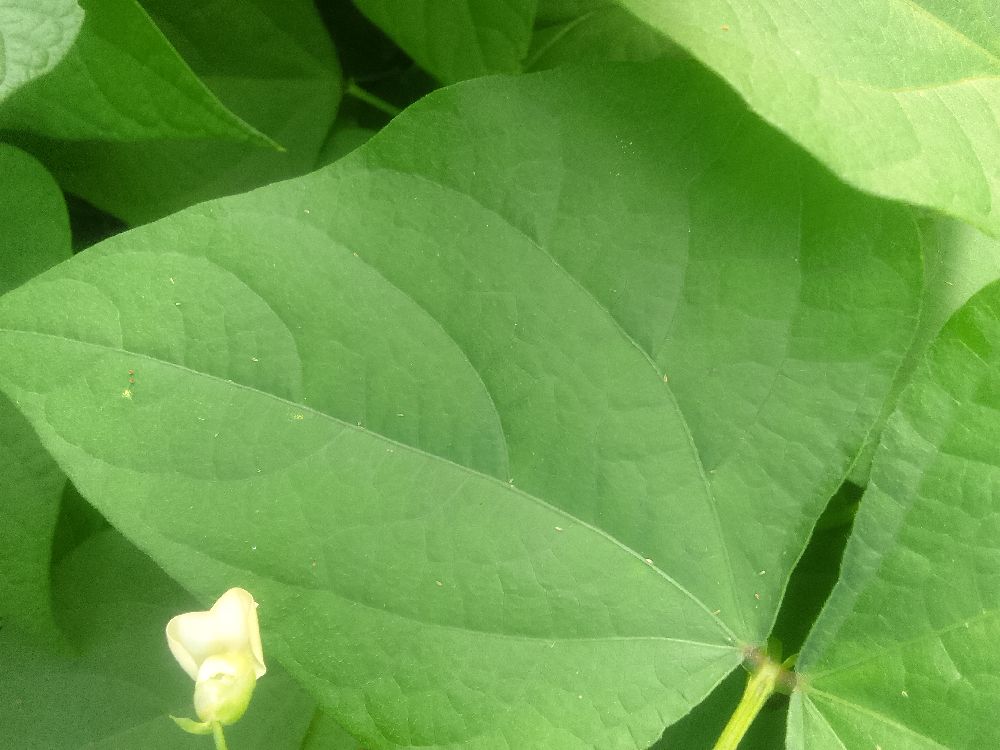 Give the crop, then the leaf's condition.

common bean, healthy
